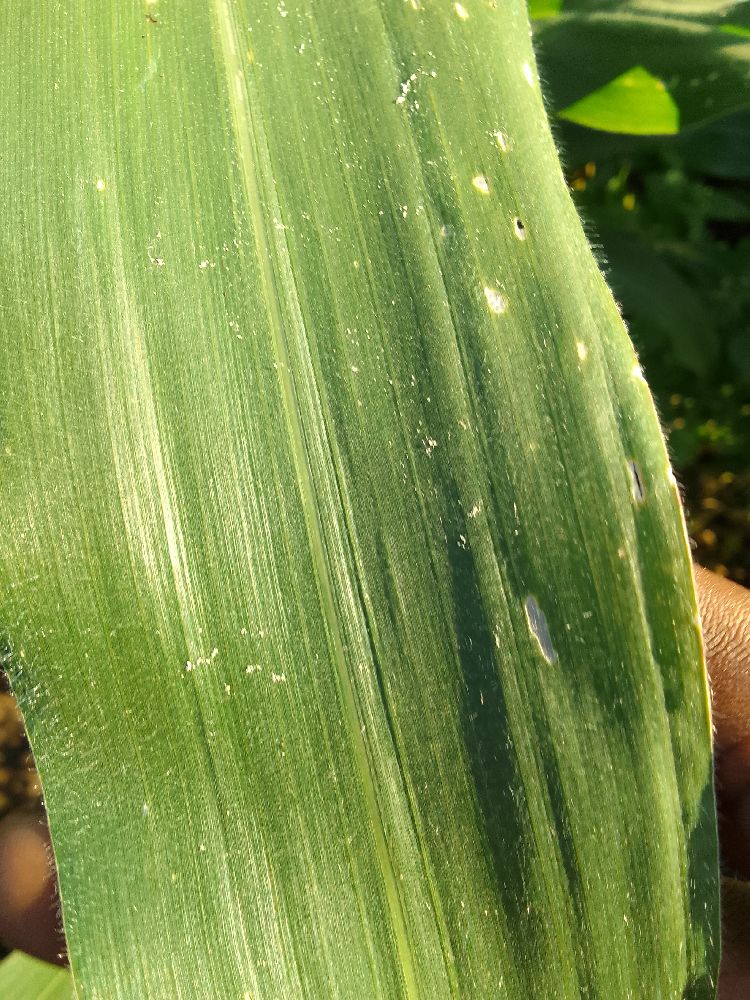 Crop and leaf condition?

maize, healthy
